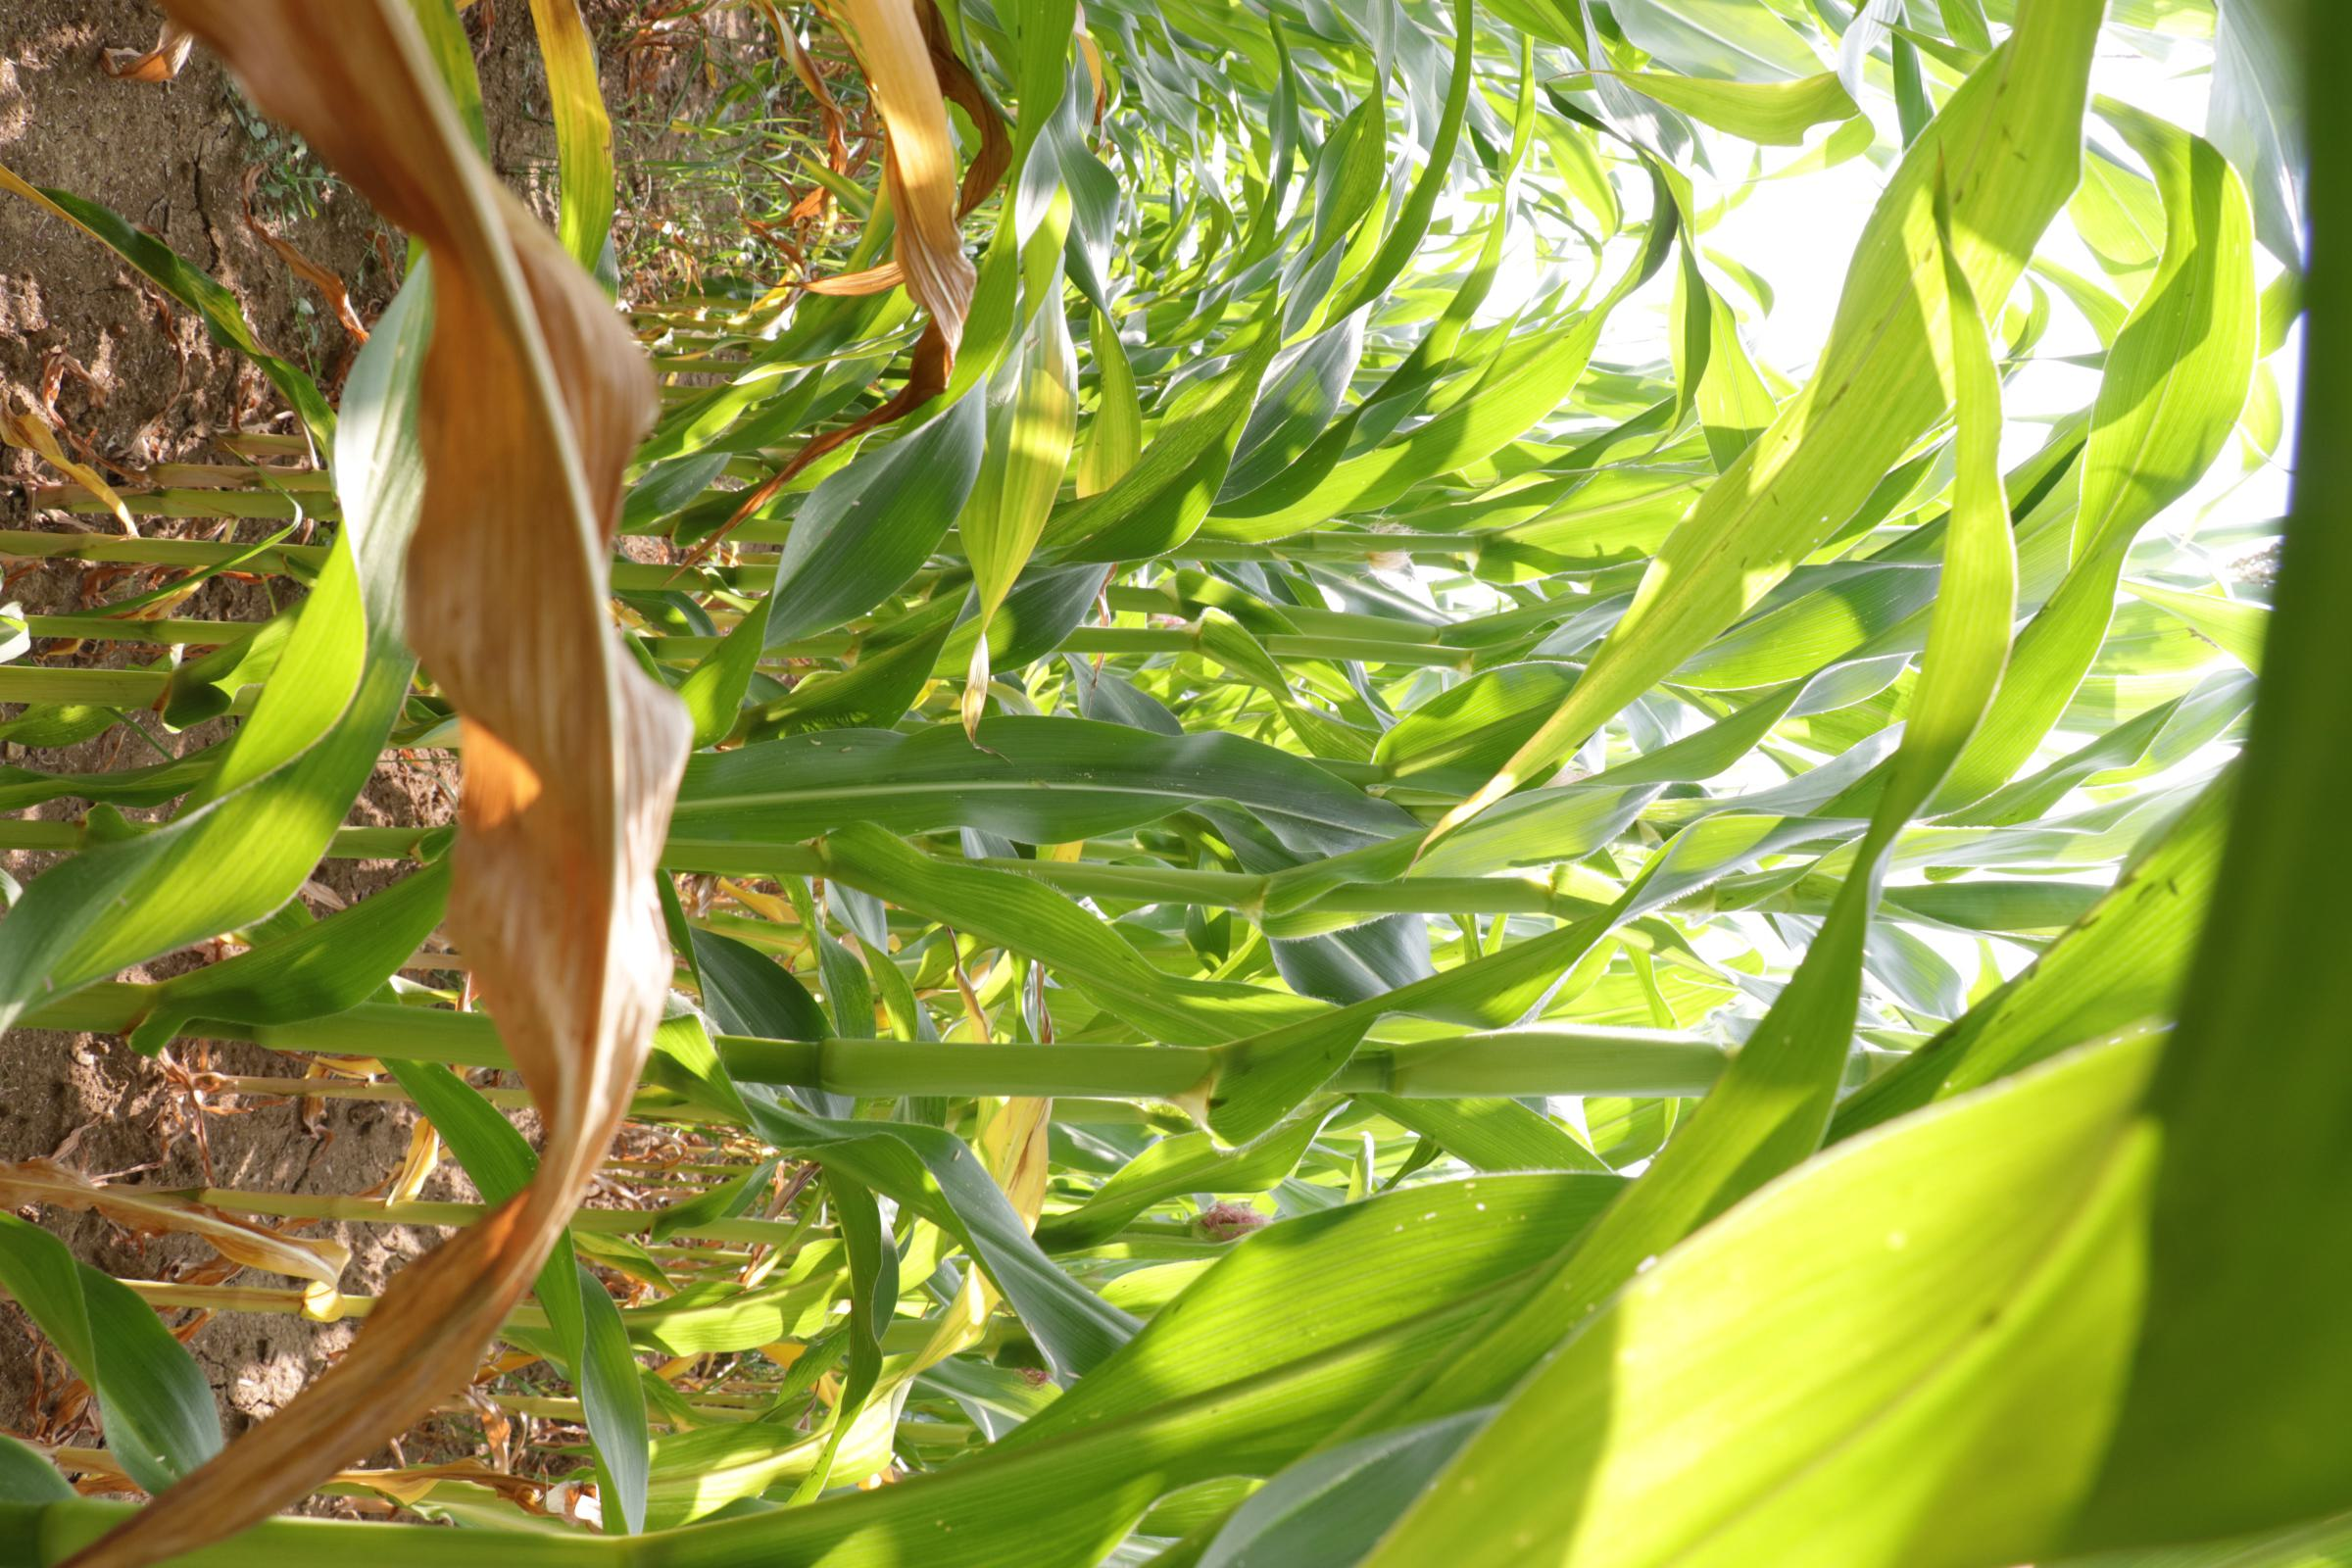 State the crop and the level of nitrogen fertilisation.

maize, no added nitrogen
